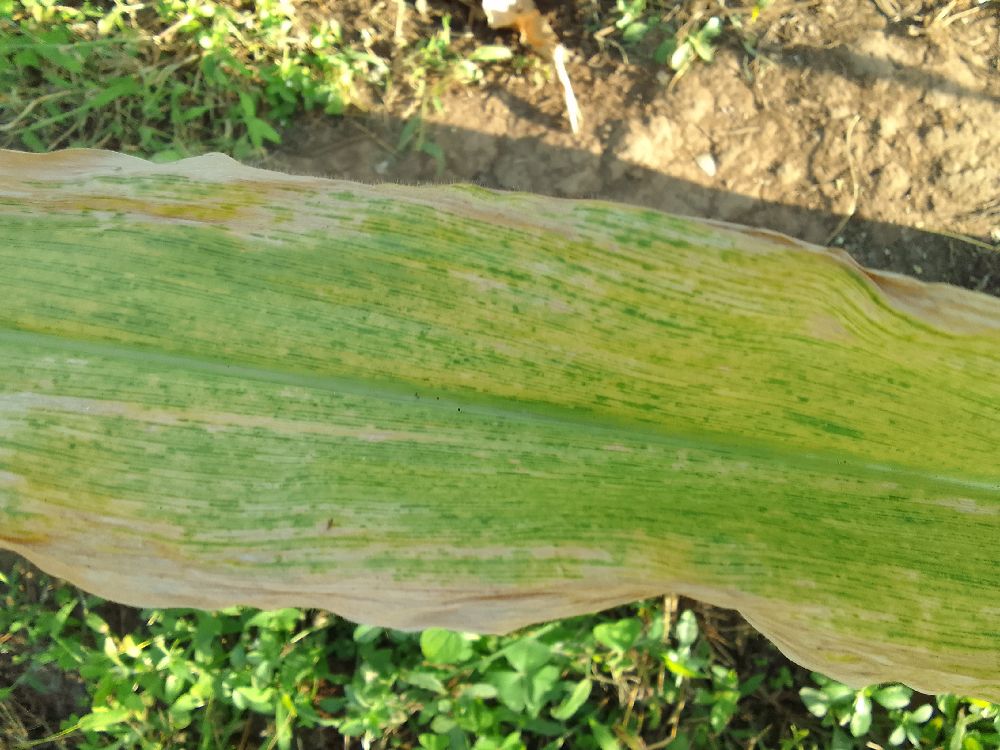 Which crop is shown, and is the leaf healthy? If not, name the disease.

maize, maize lethal necrosis
